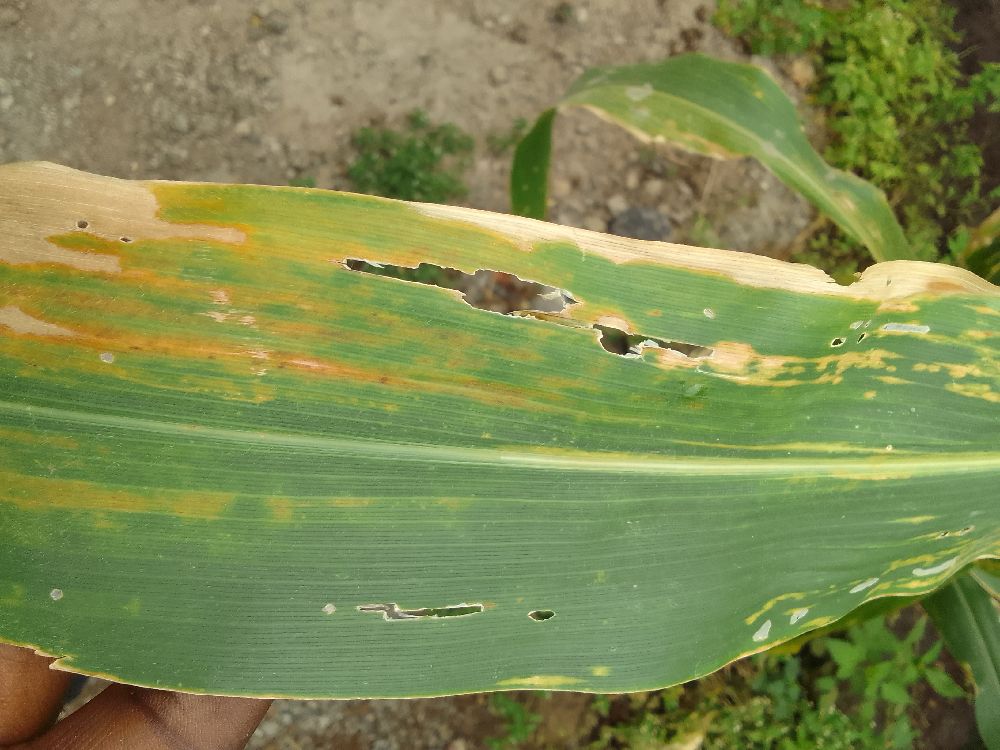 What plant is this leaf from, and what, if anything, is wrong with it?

maize, maize lethal necrosis
